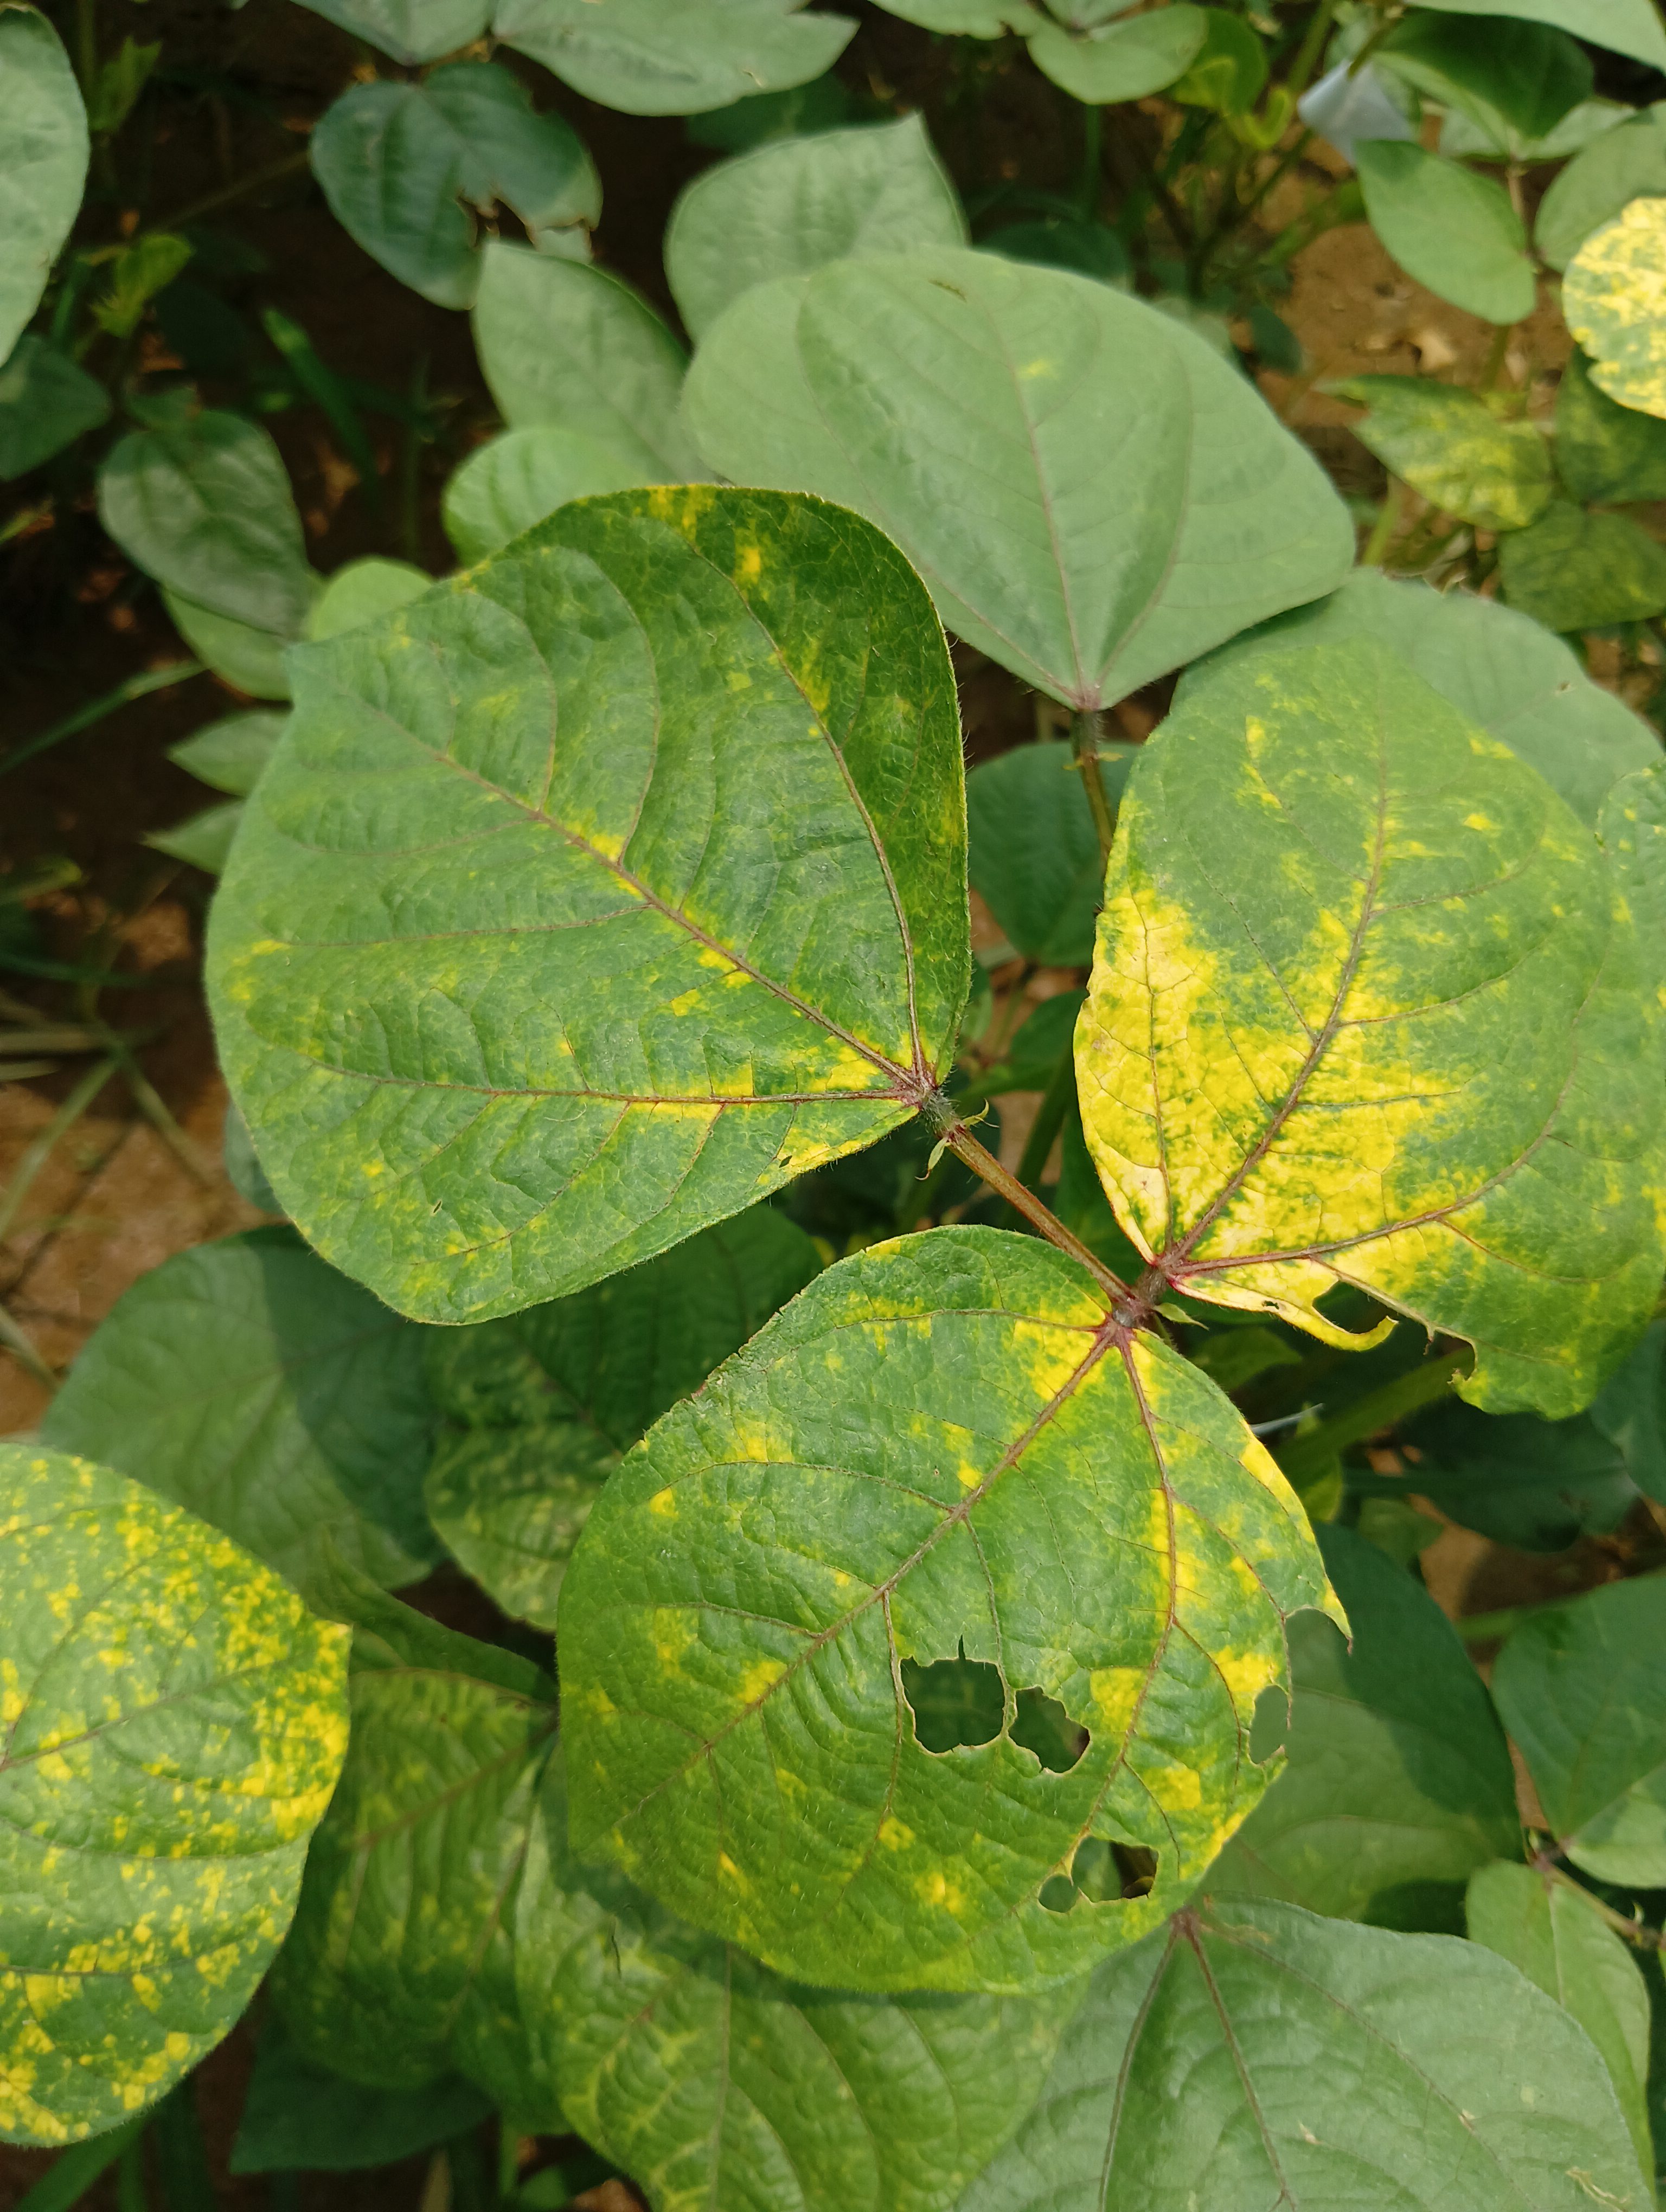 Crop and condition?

mungbean, yellow mosaic
